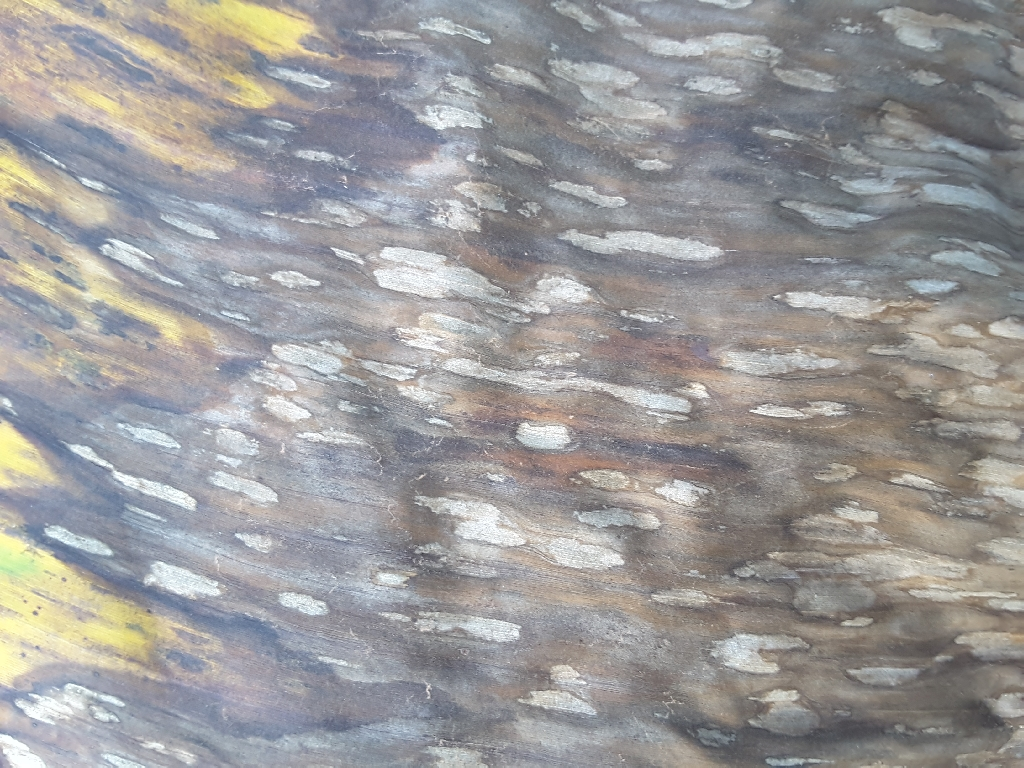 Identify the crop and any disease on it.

banana, black sigatoka
